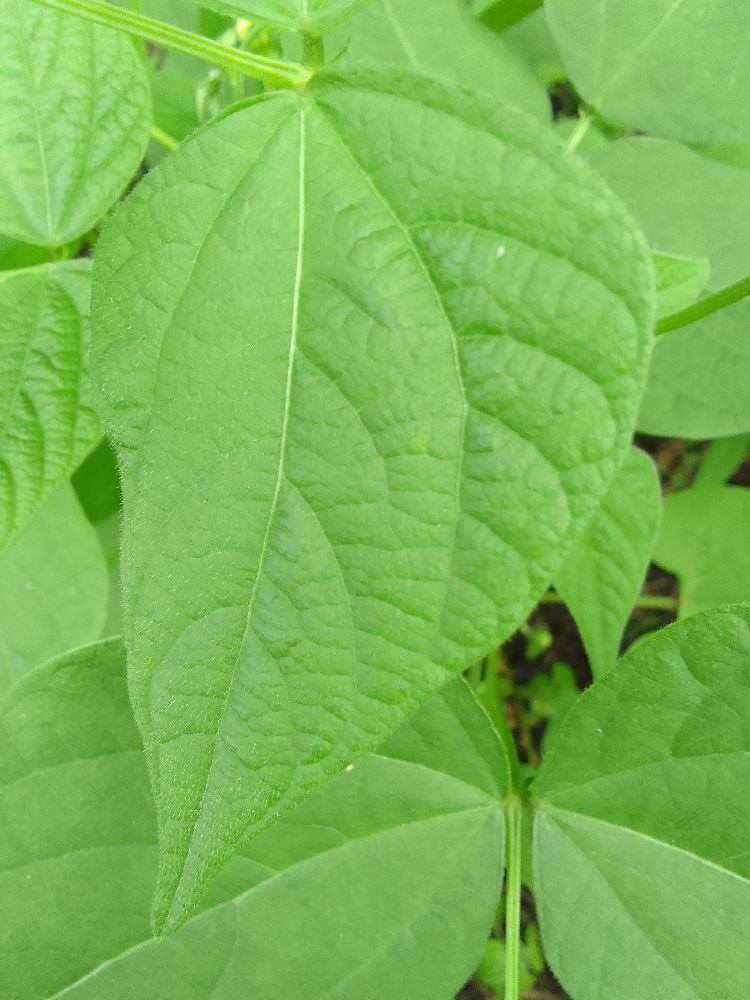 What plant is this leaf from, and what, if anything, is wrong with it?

common bean, healthy
